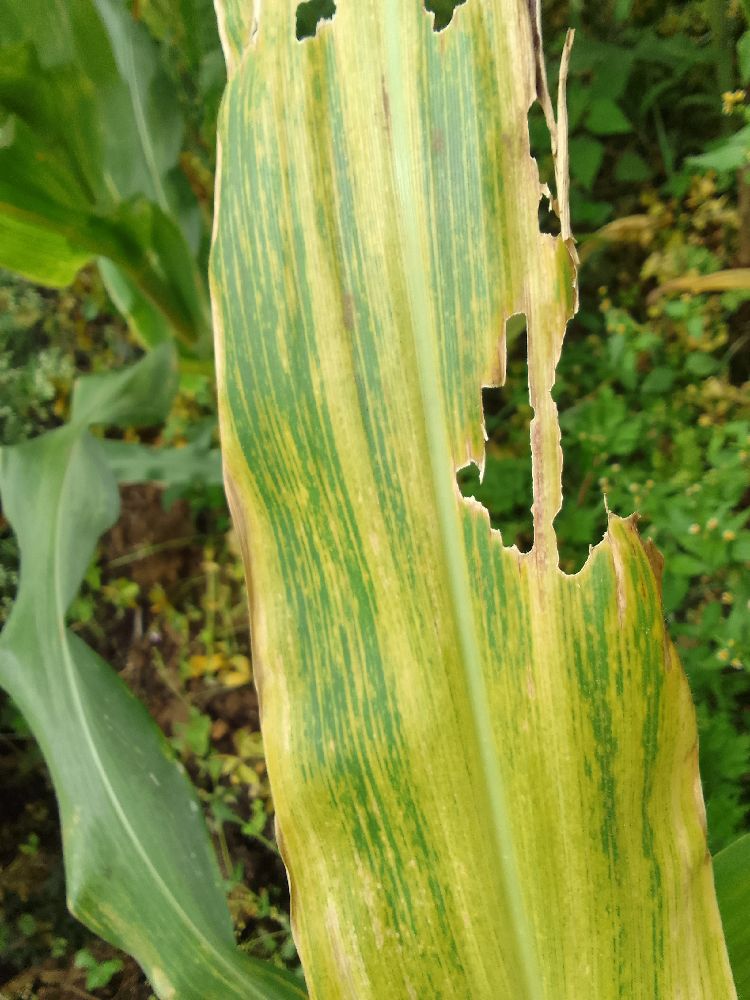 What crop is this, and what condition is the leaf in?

maize, maize lethal necrosis
